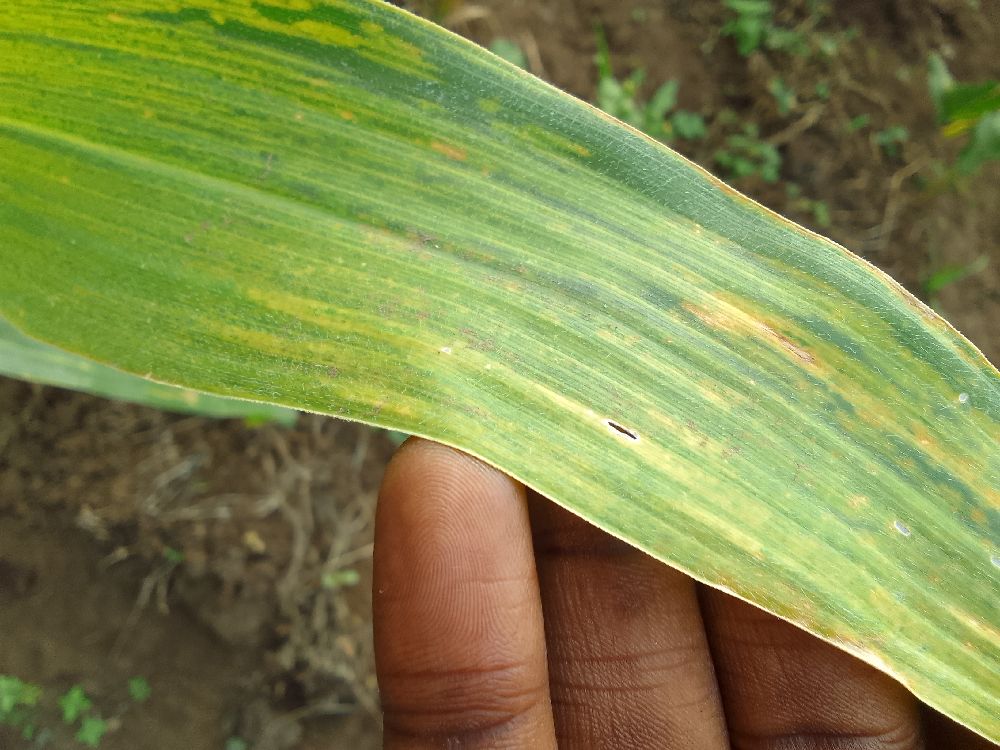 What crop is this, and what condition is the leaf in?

maize, maize lethal necrosis
